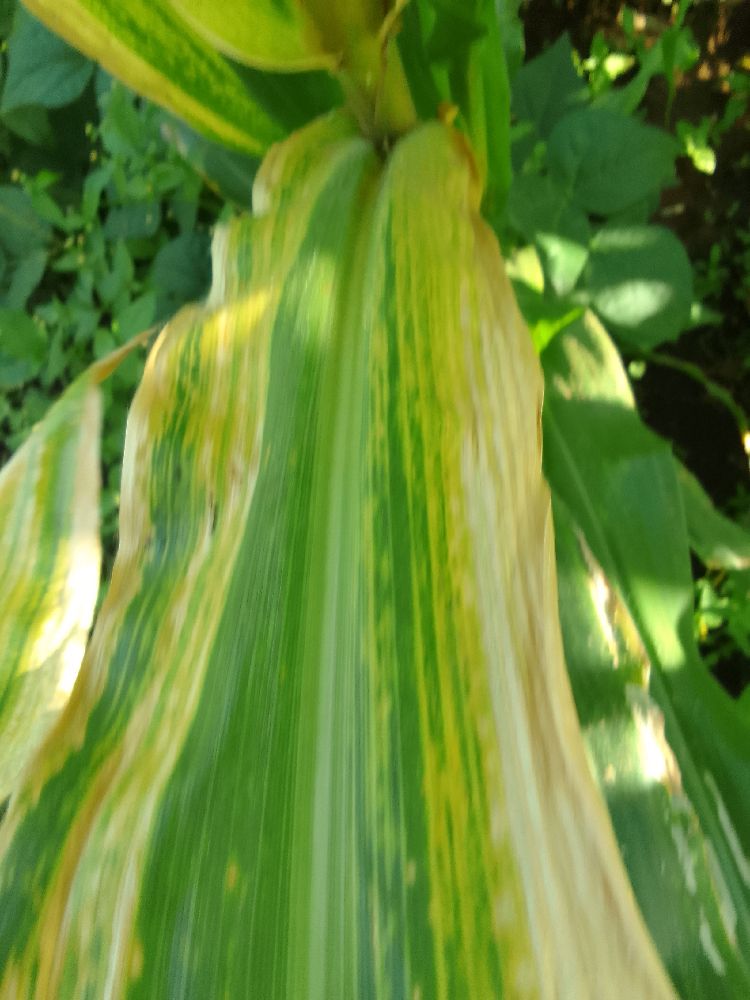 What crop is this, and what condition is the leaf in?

maize, maize lethal necrosis
